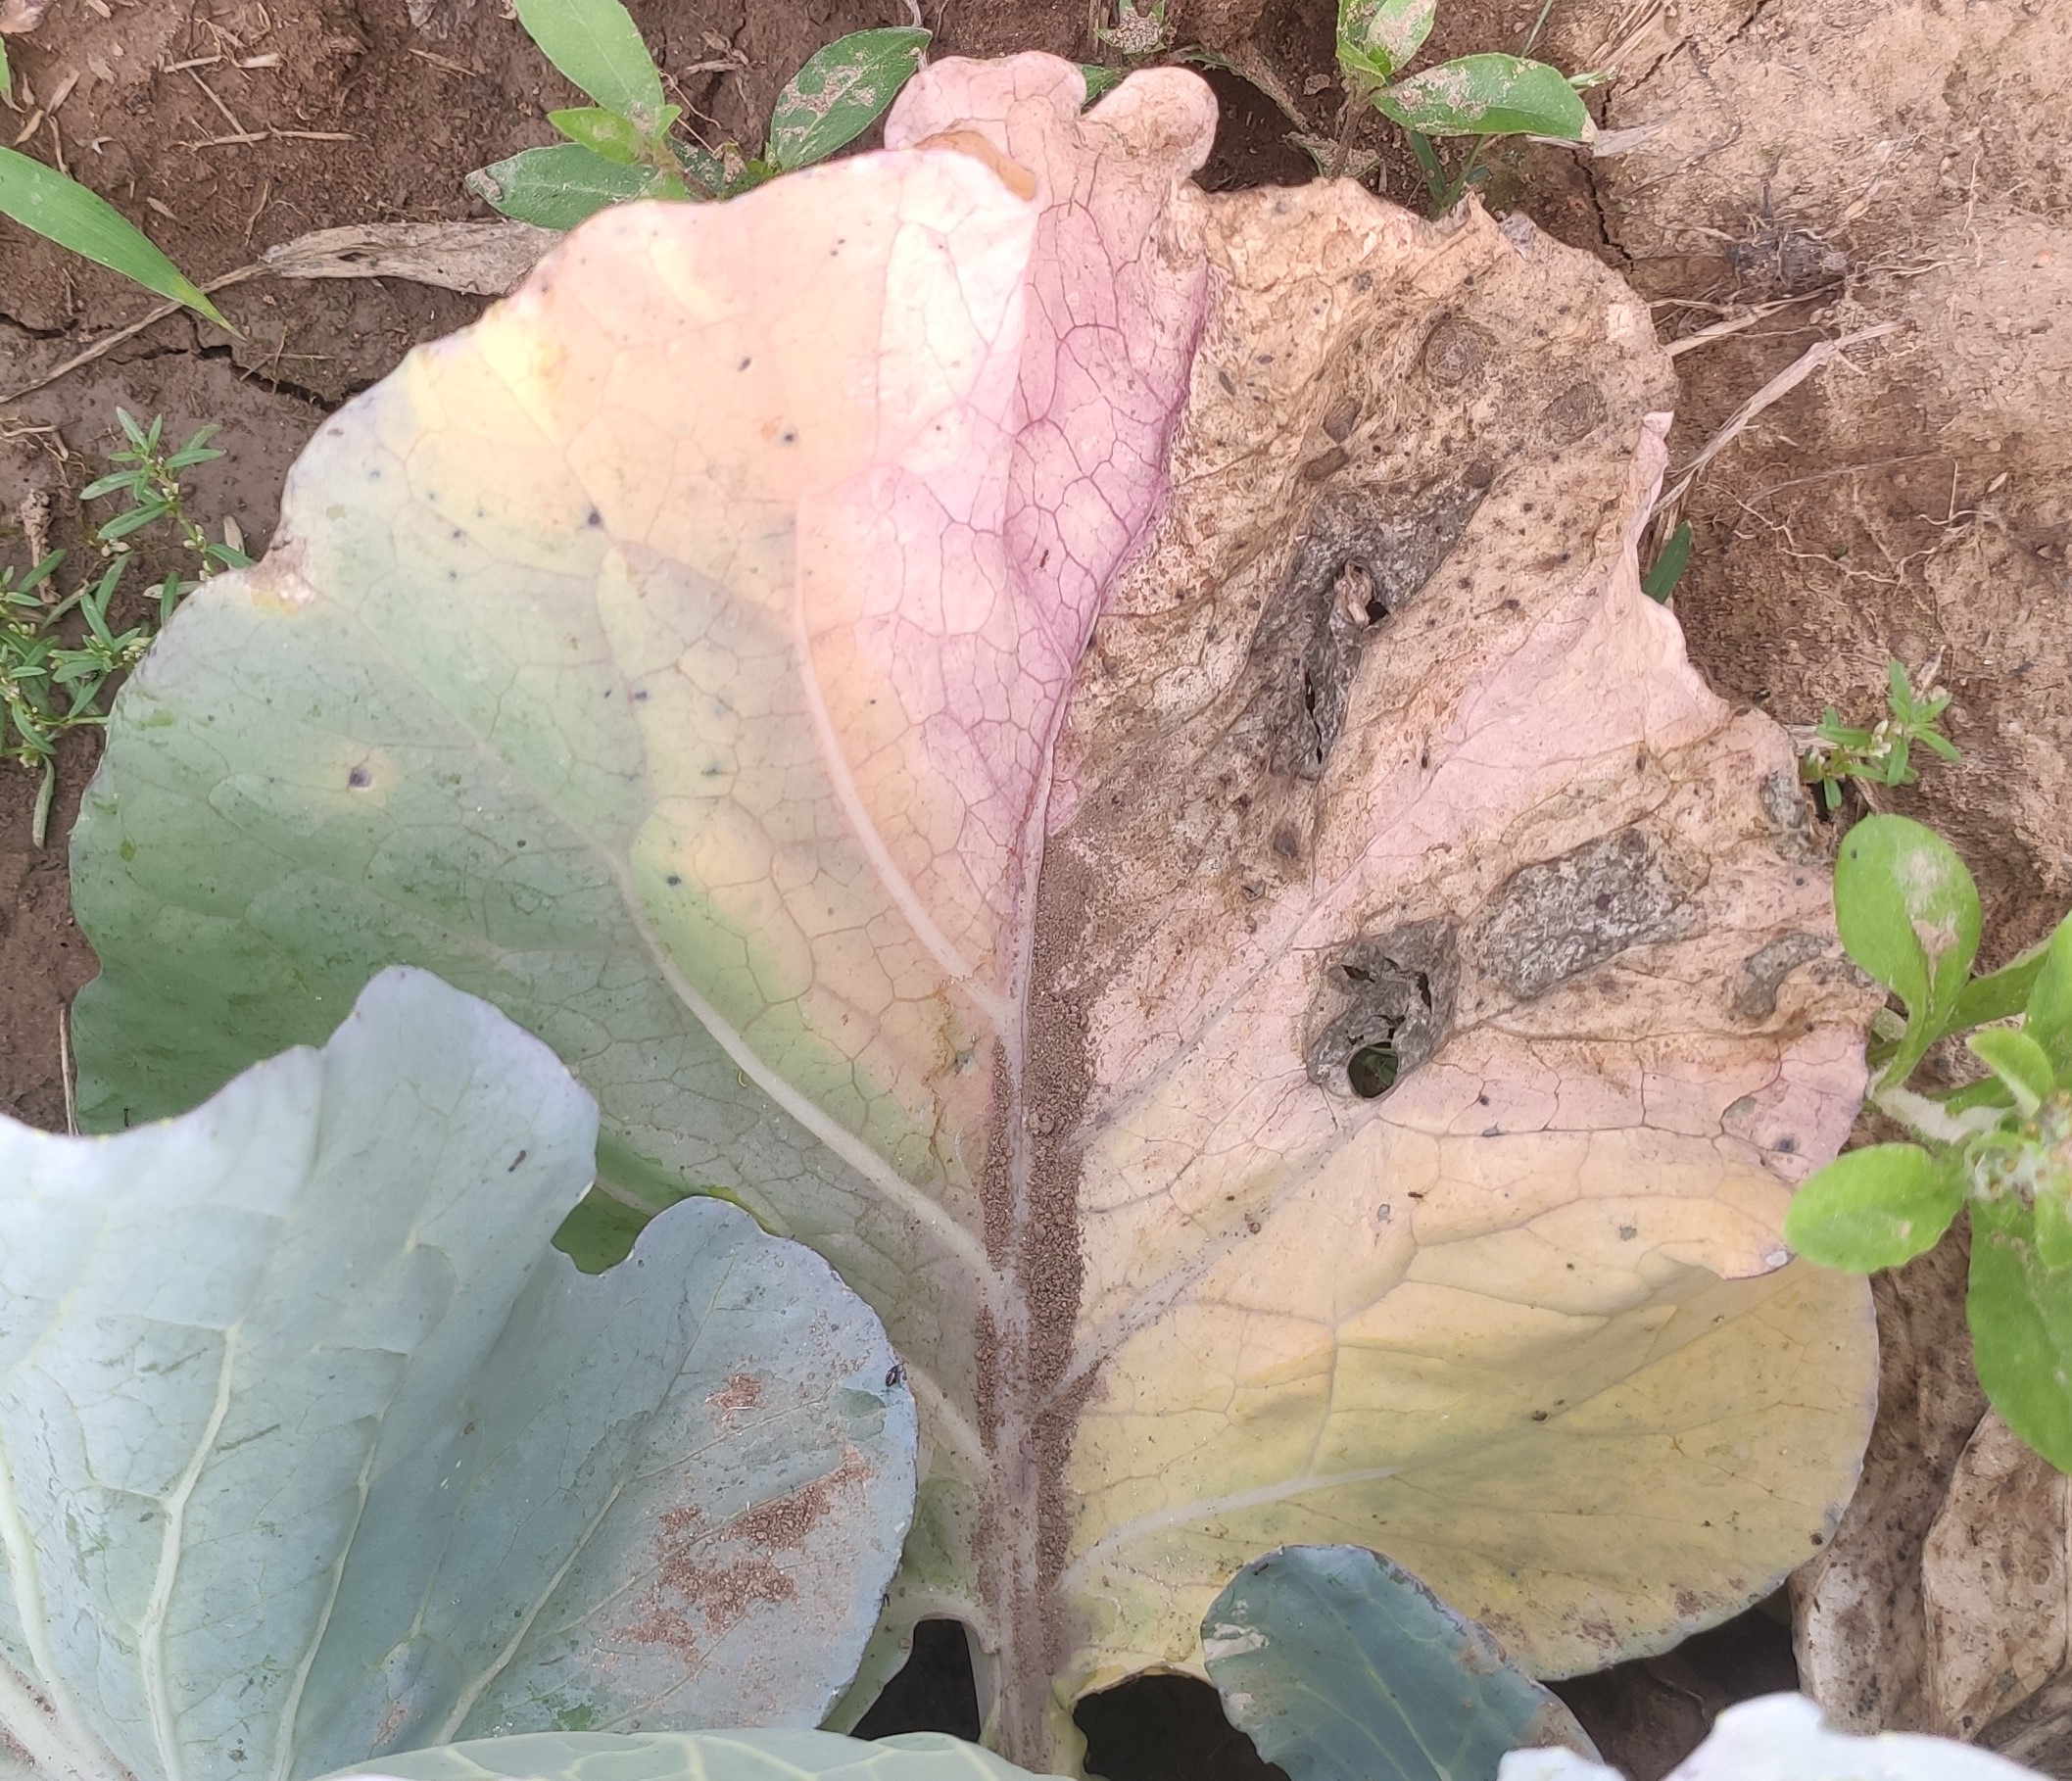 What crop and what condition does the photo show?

cabbage, alternaria
